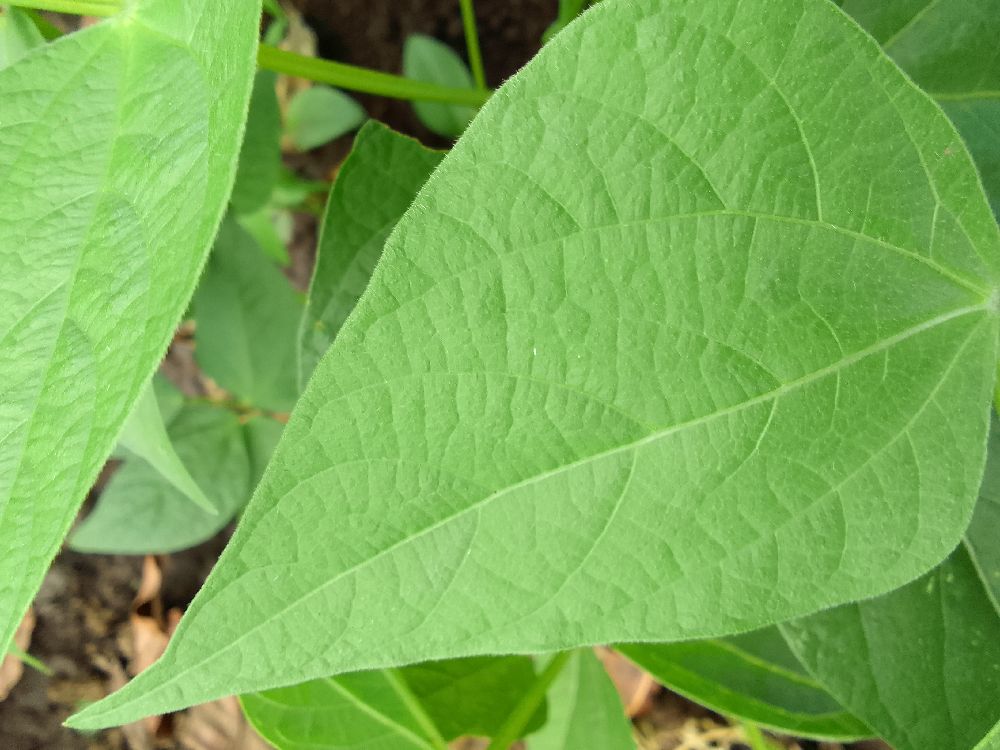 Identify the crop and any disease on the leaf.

common bean, healthy
